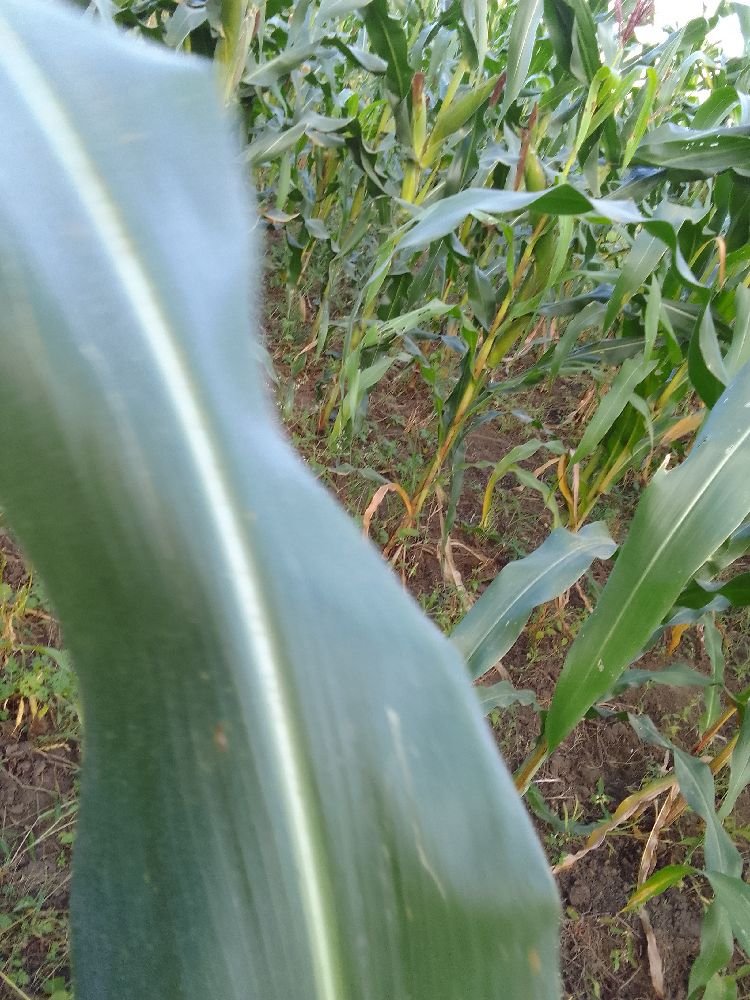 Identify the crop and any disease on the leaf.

maize, healthy
